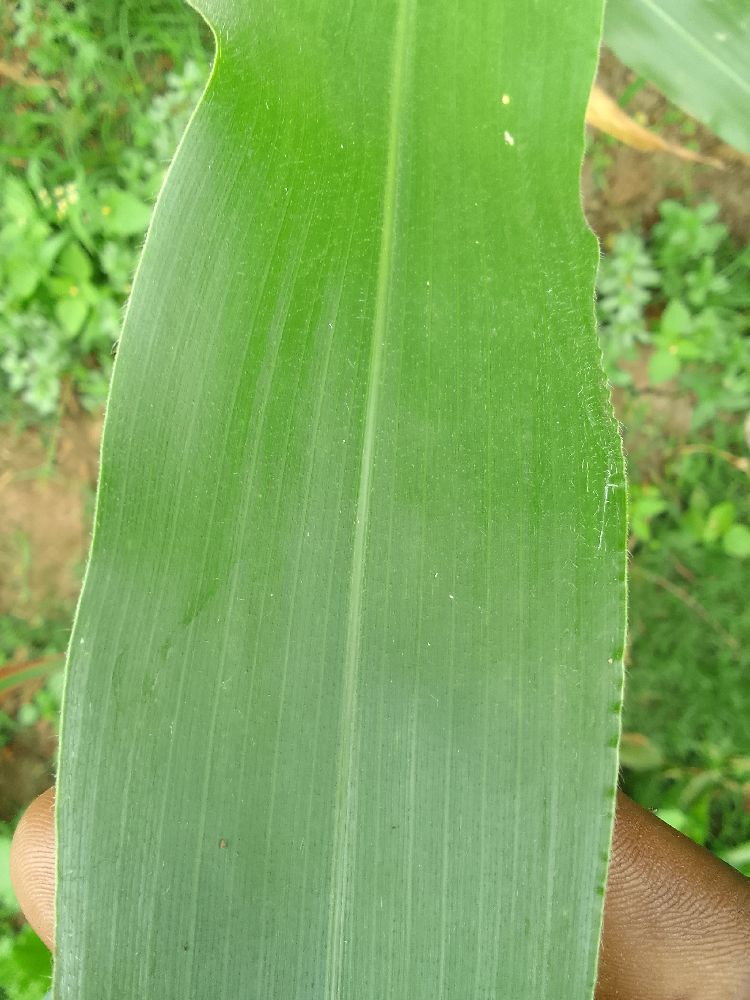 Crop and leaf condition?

maize, healthy
